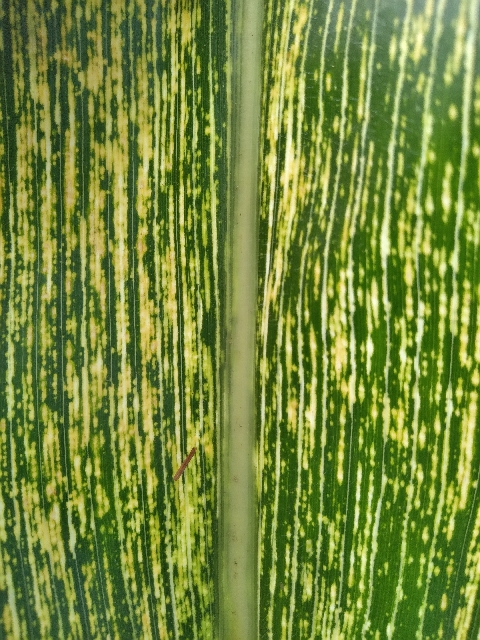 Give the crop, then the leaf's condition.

maize, maize streak virus
